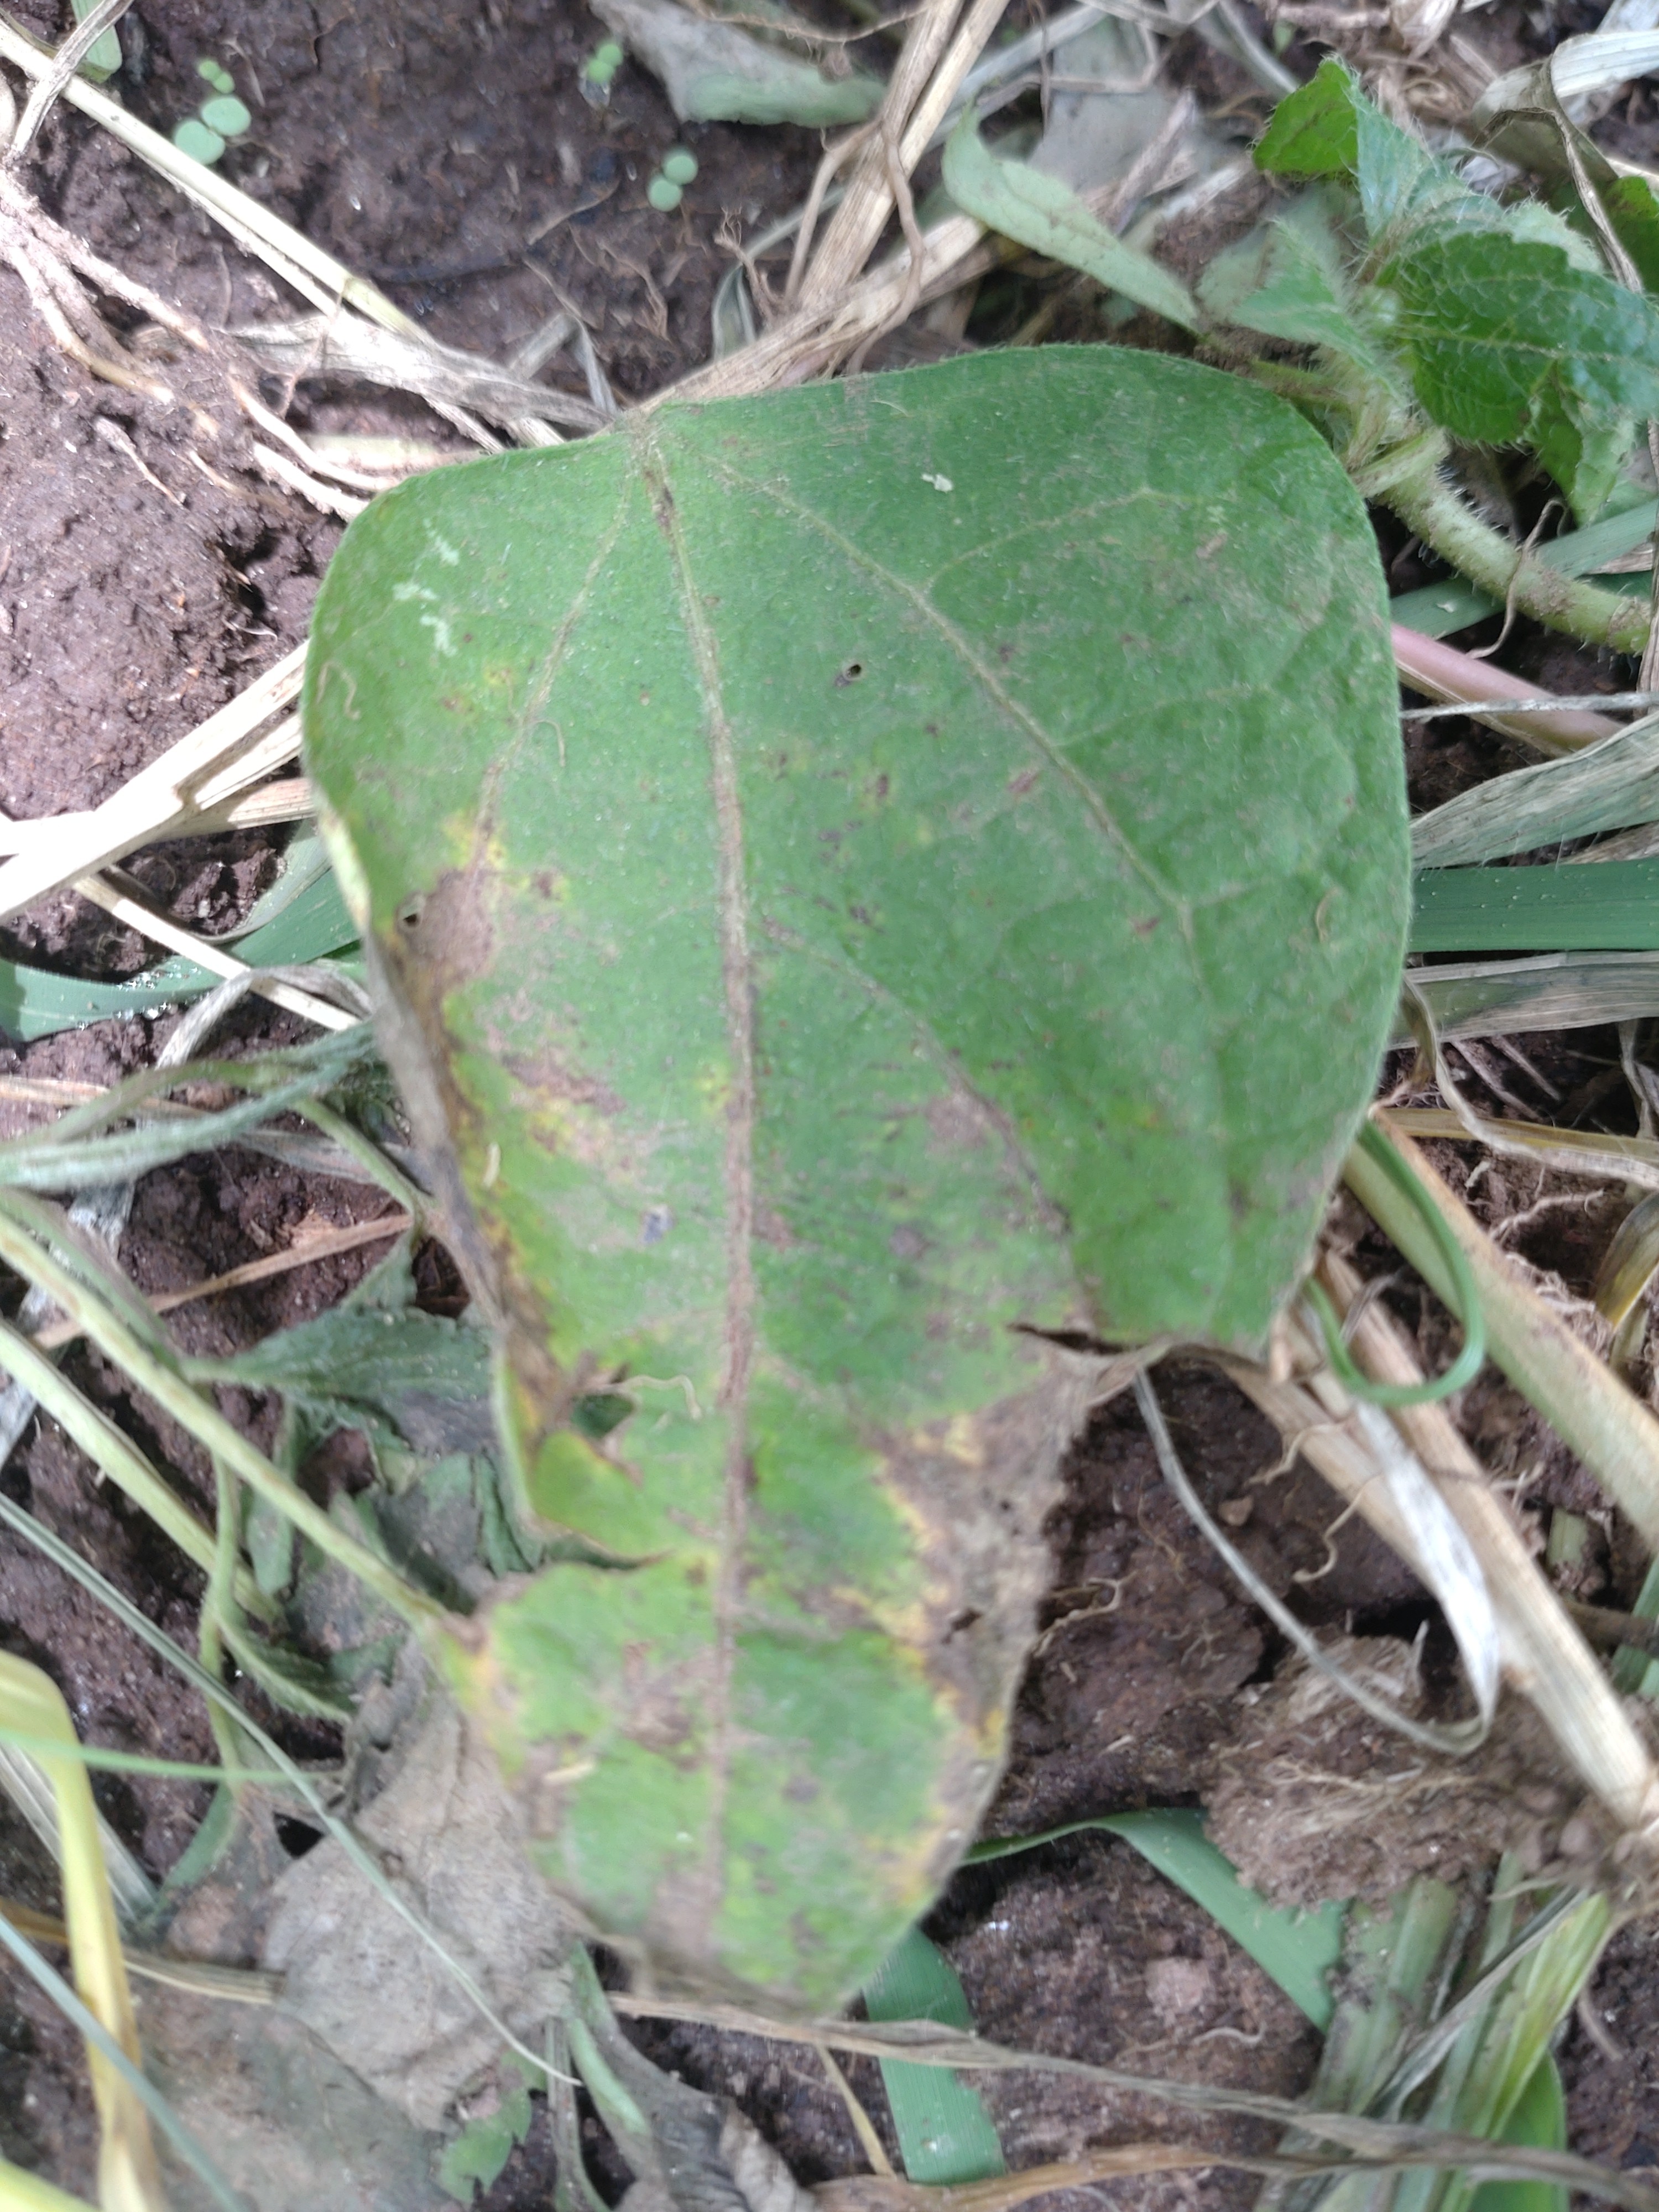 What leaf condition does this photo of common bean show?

anthracnose
